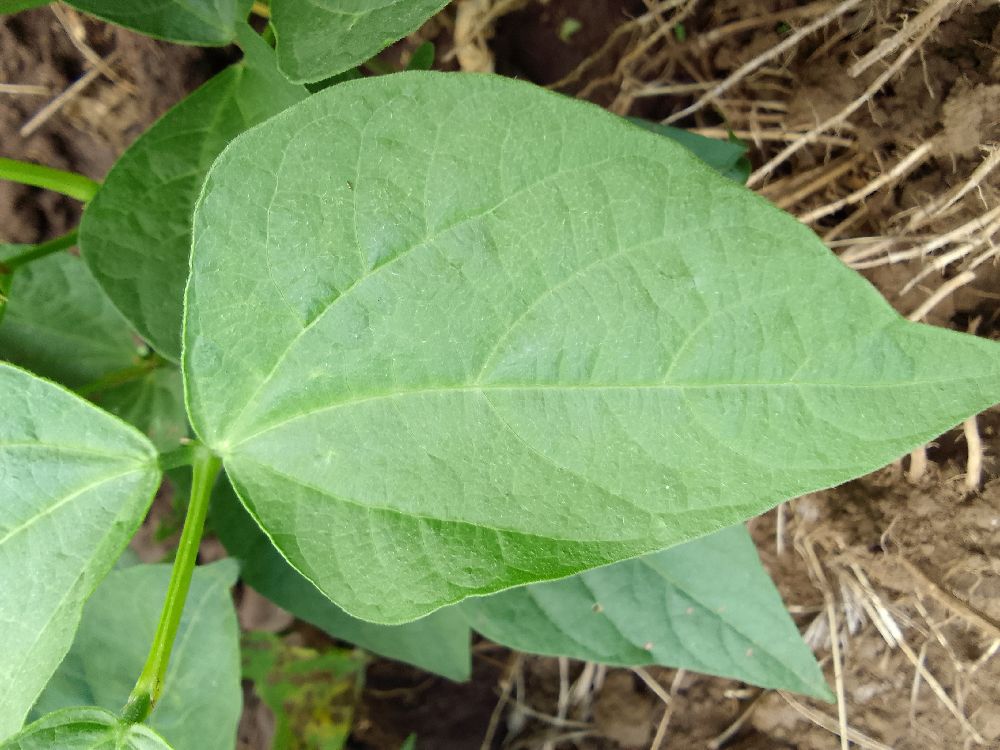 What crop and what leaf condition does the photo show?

common bean, healthy
